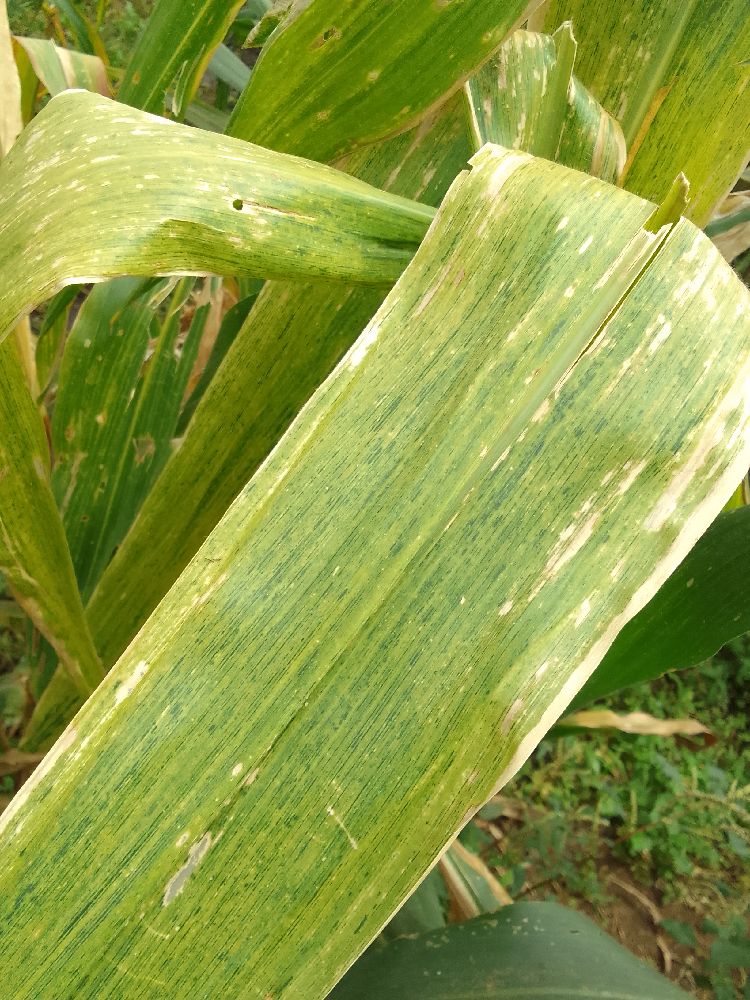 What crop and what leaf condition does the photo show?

maize, maize lethal necrosis
